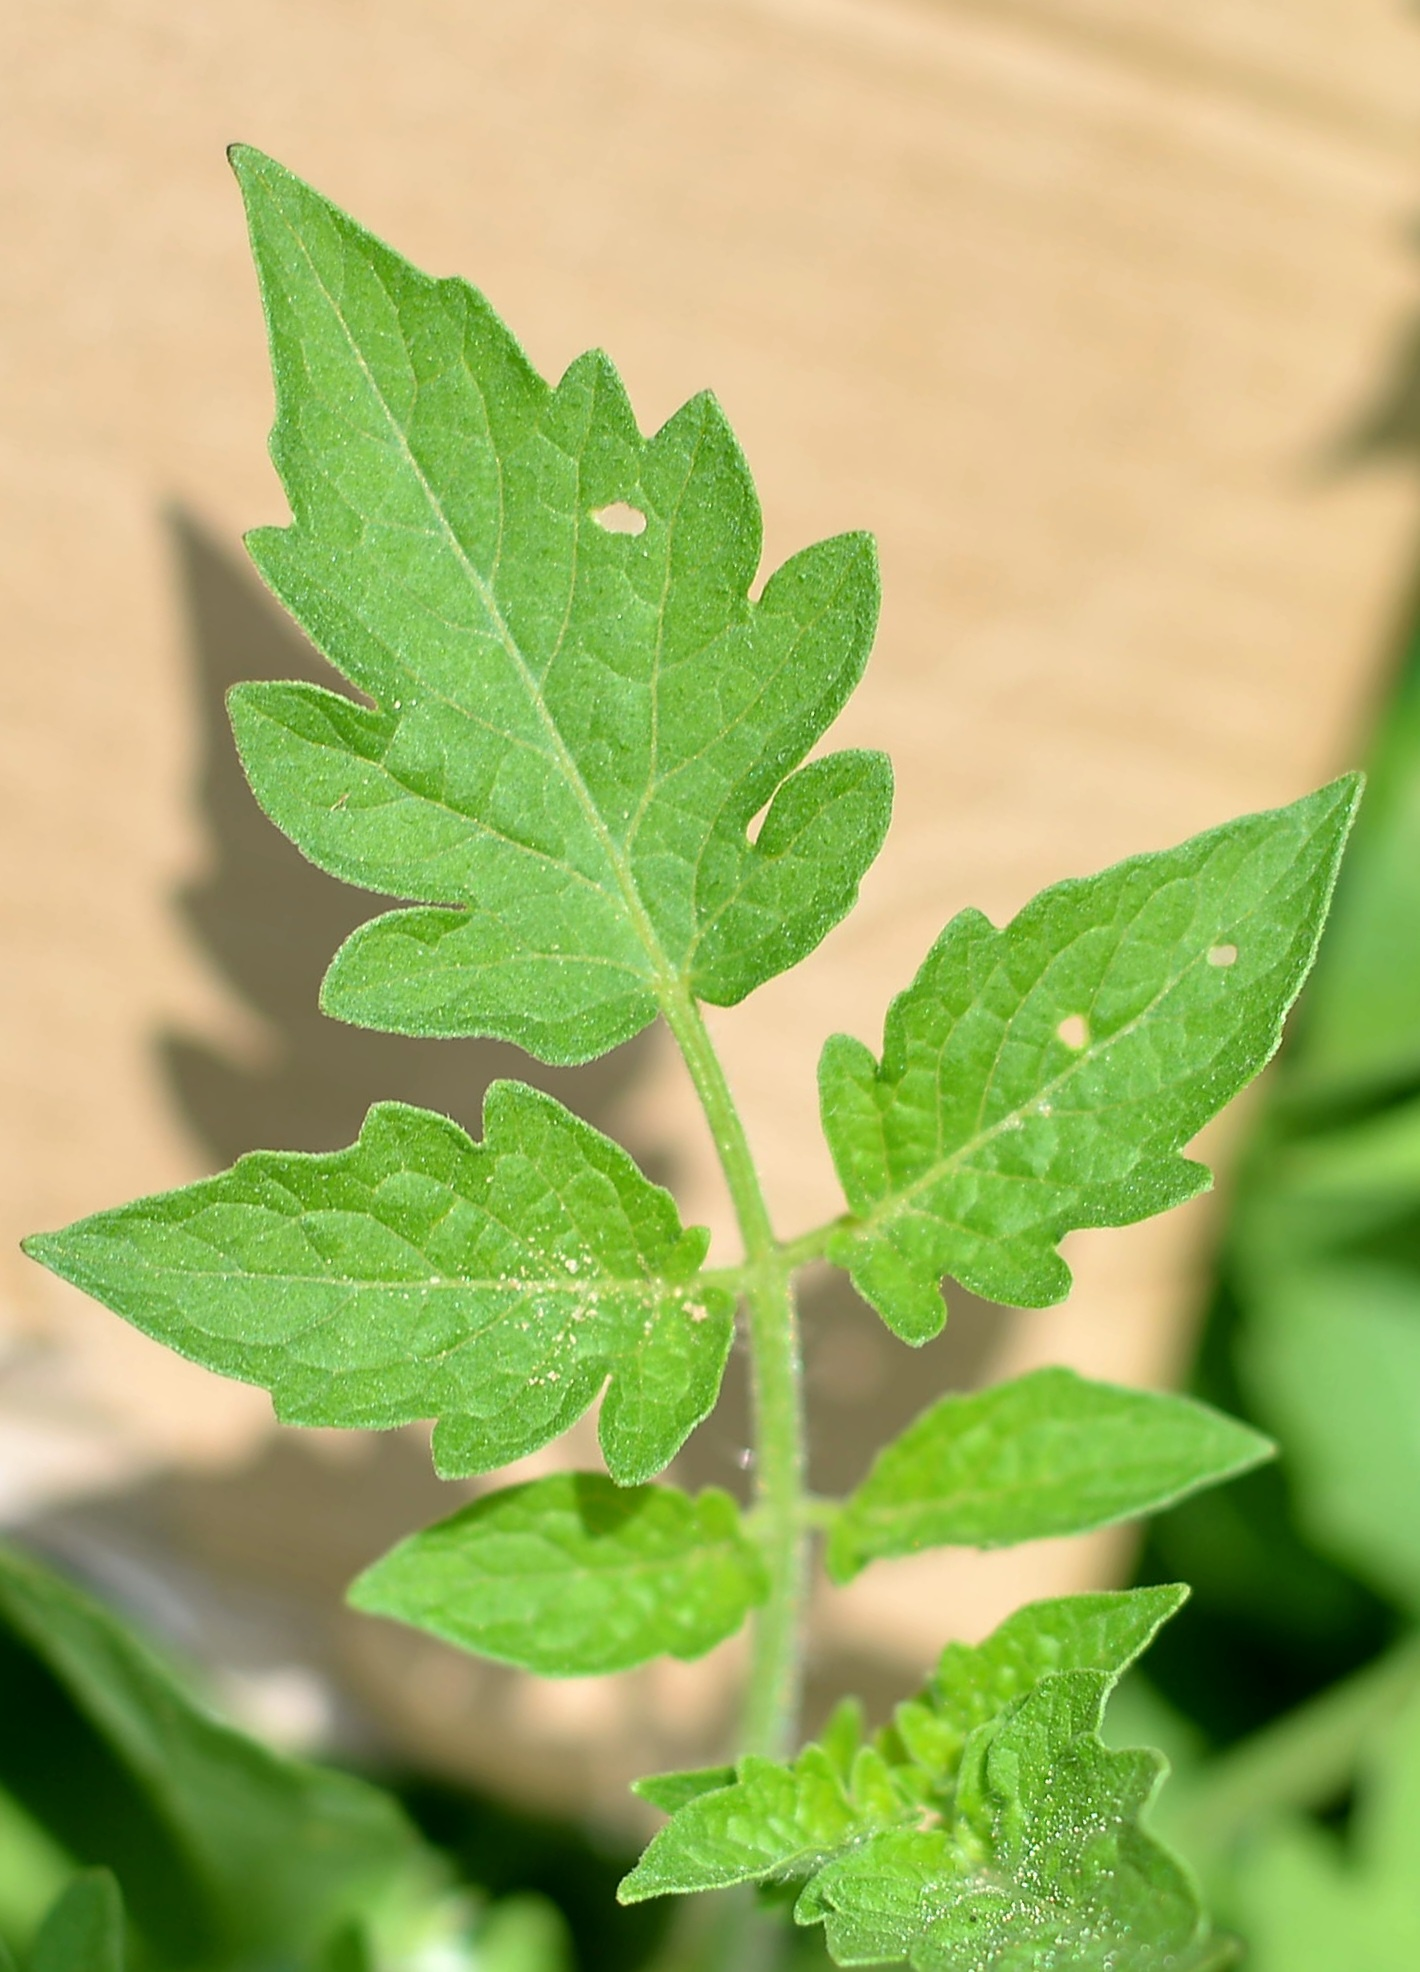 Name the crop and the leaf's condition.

tomato, infected
